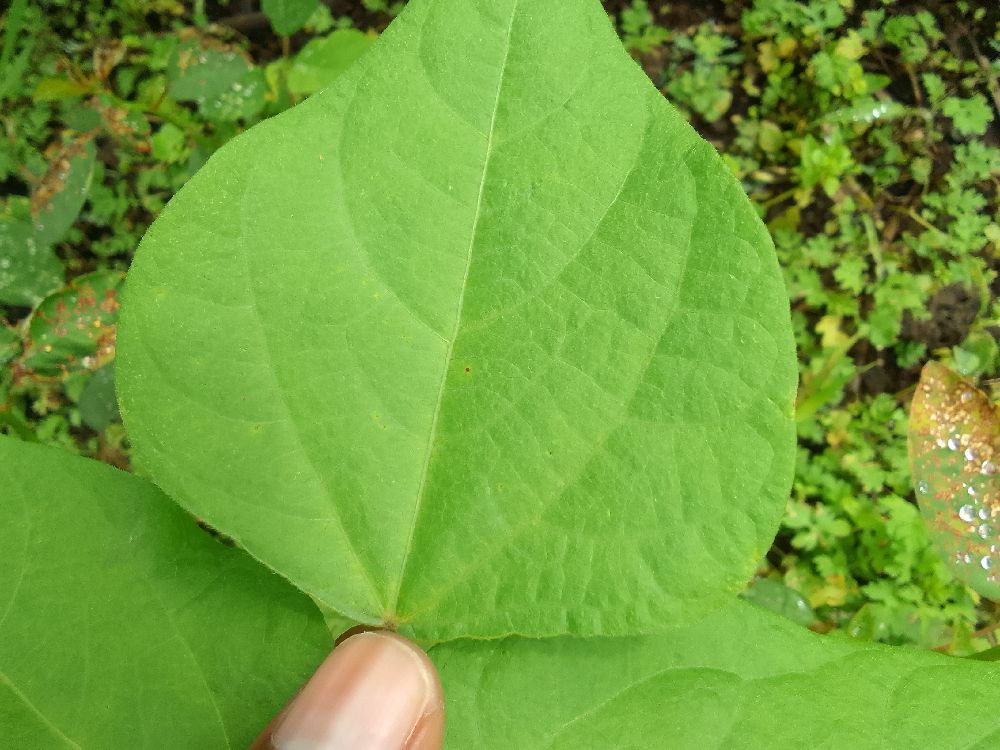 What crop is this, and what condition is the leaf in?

common bean, healthy
